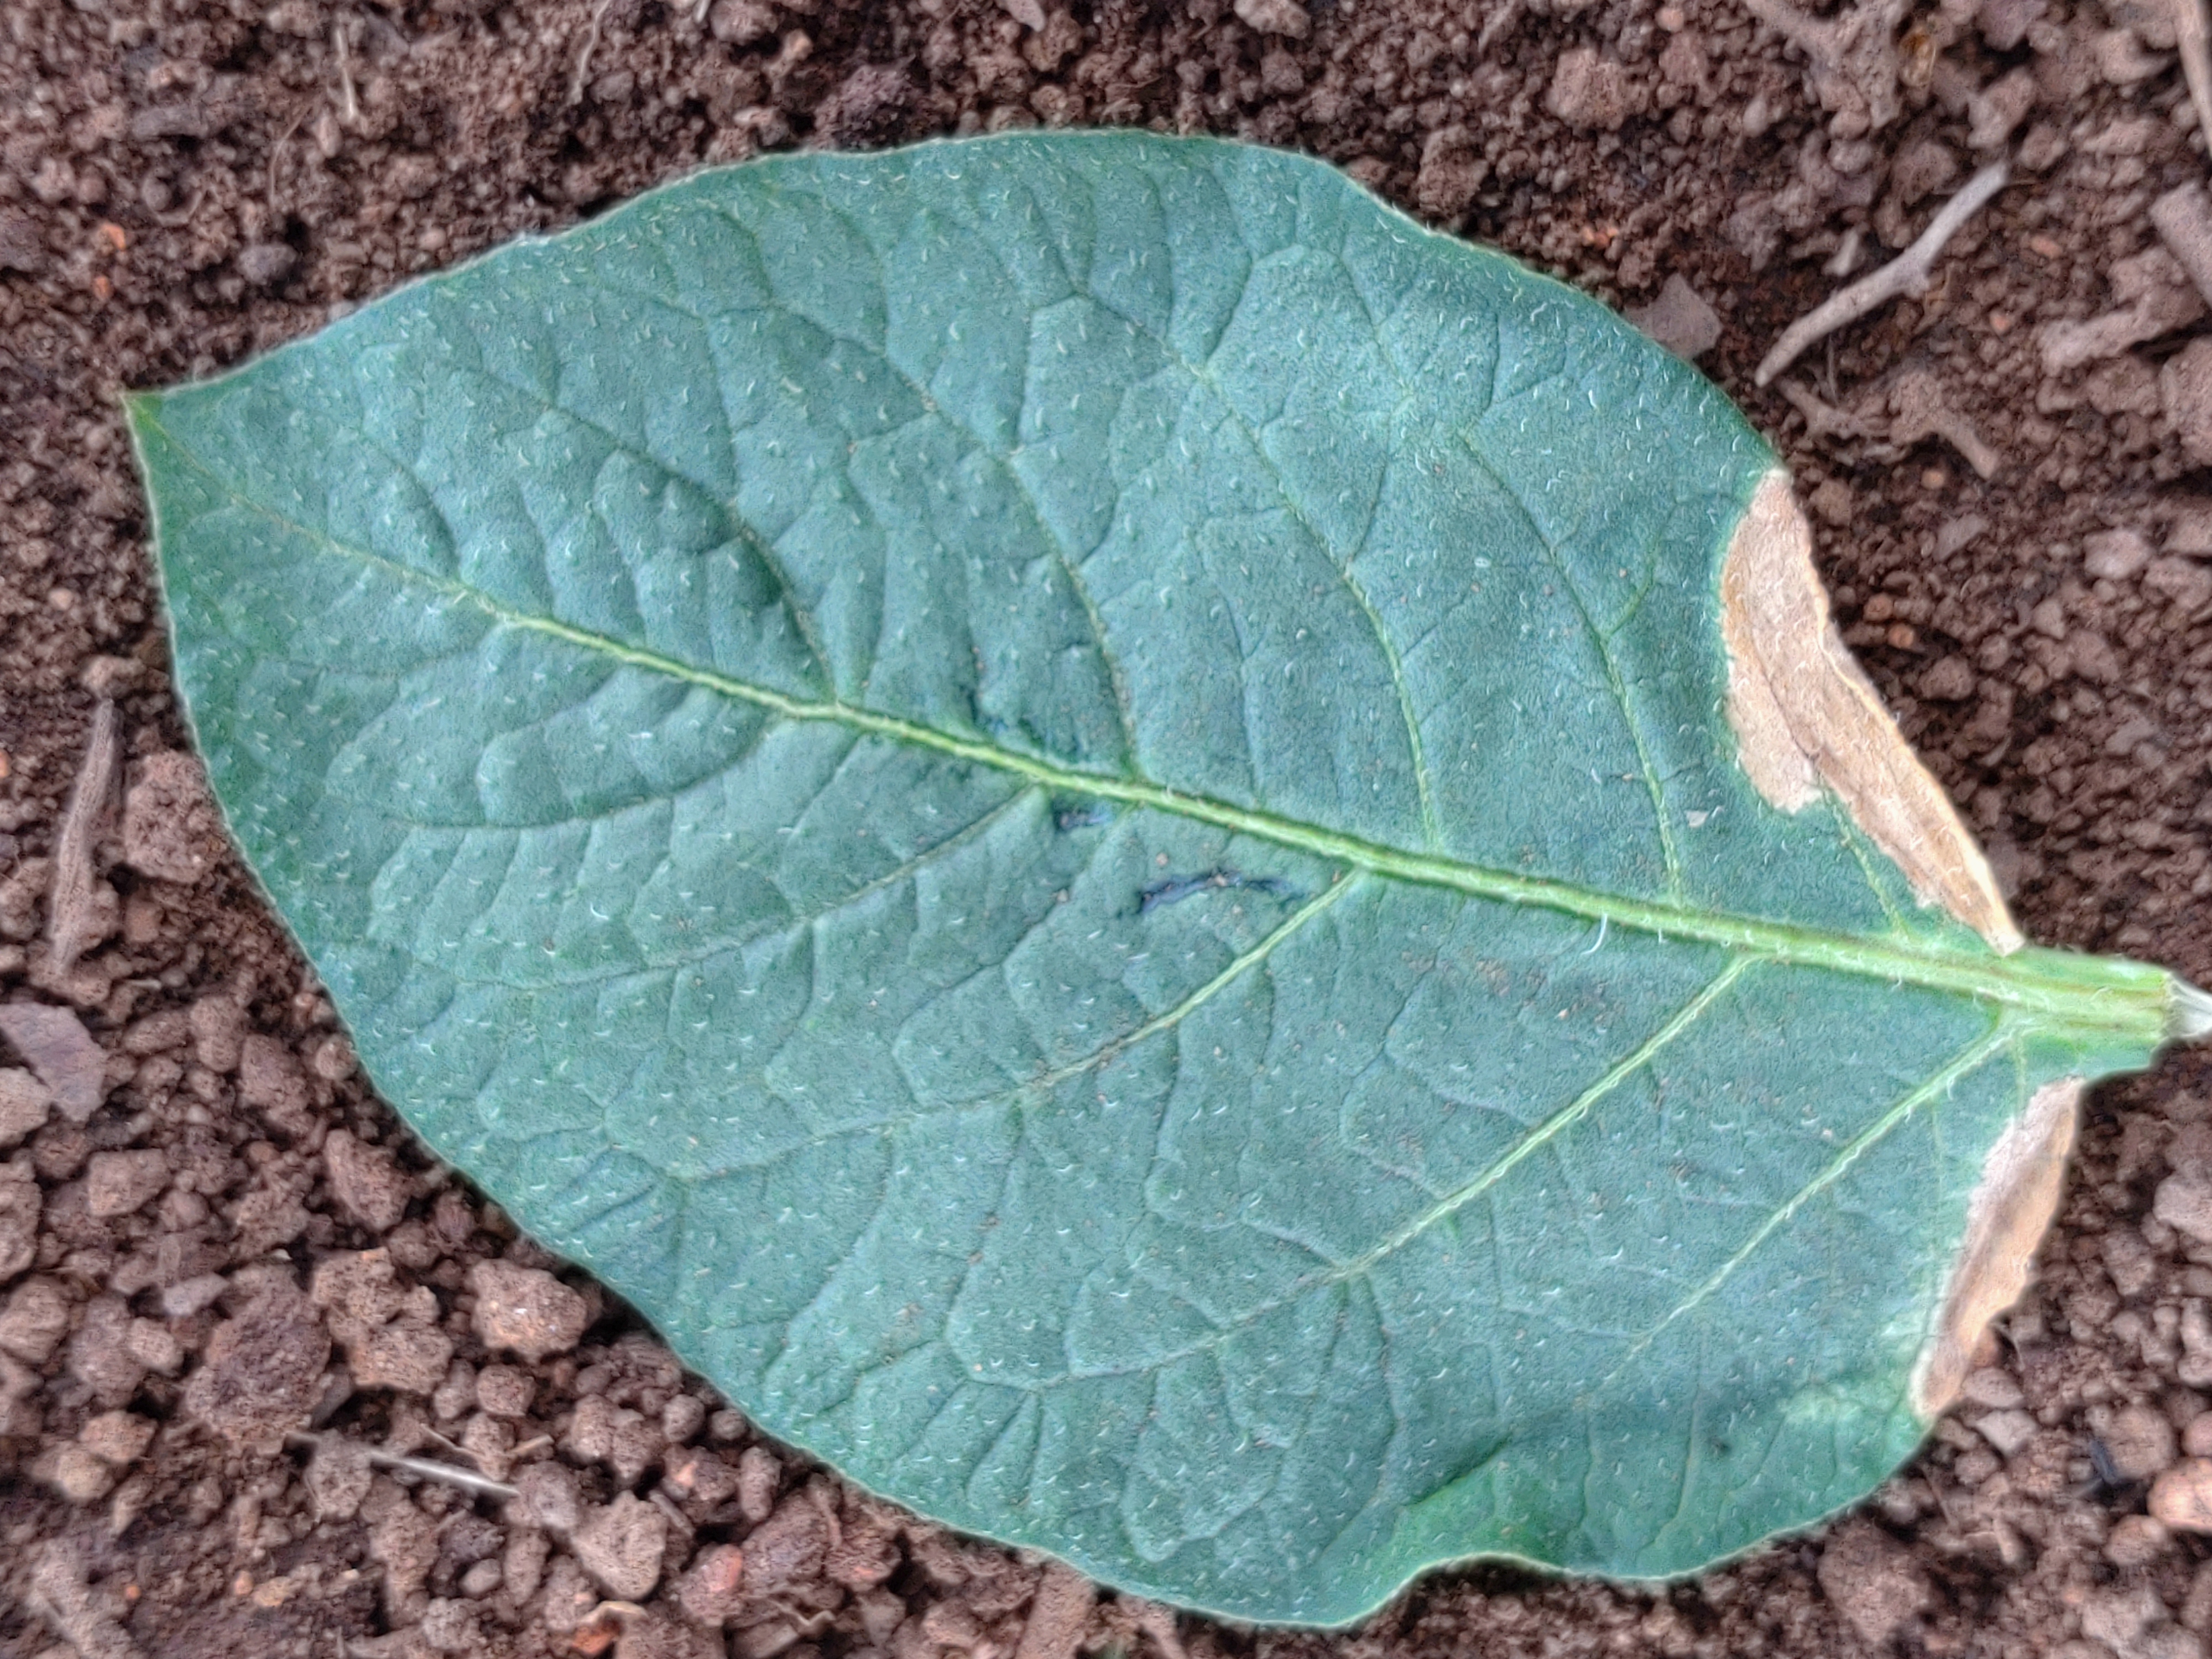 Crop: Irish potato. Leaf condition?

early blight
